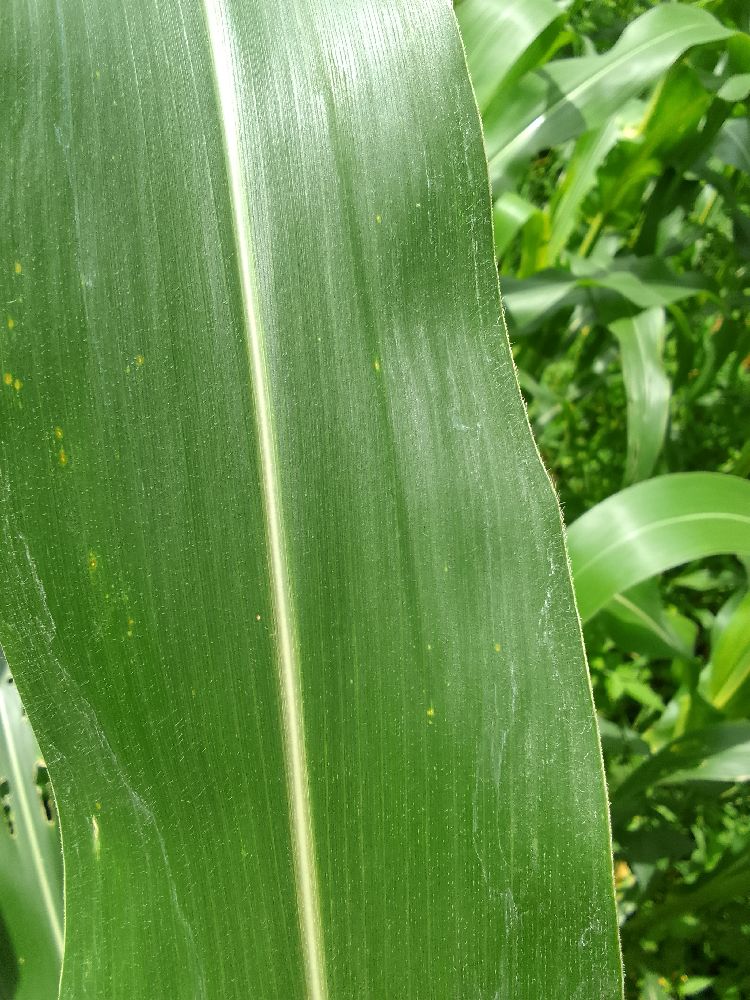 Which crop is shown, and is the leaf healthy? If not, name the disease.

maize, healthy
